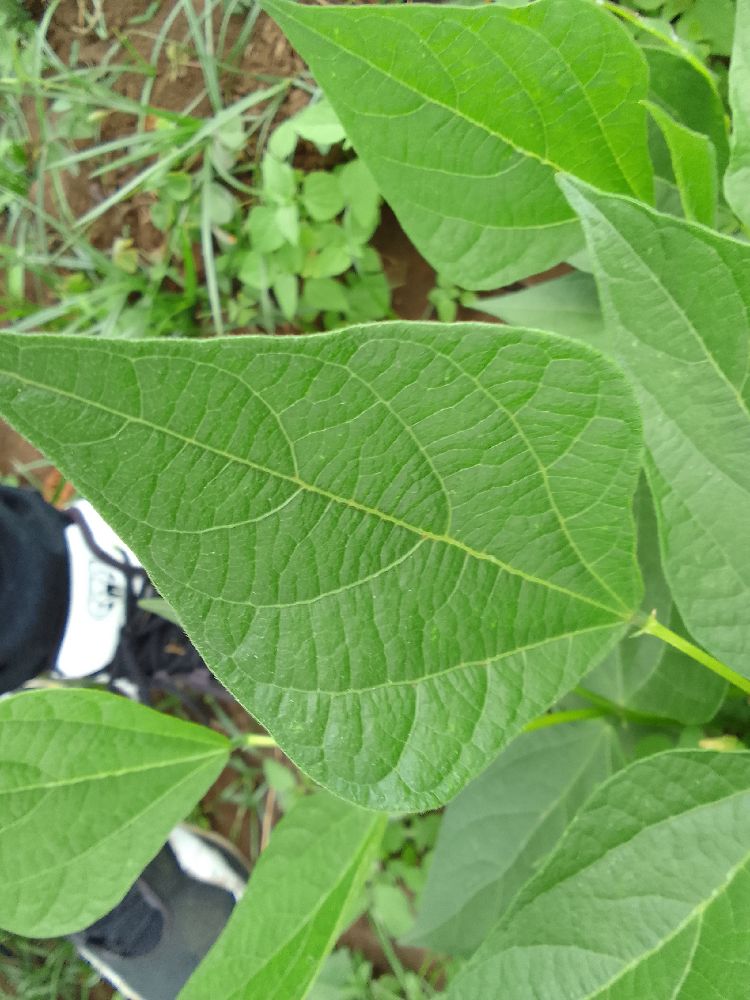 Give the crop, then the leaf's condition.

common bean, healthy
